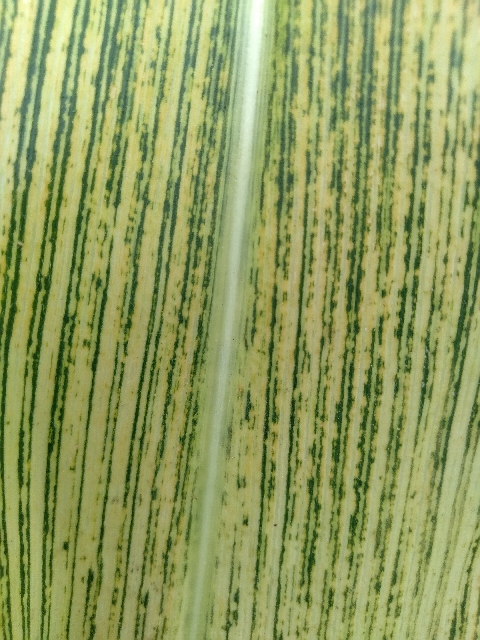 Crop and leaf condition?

maize, maize streak virus
